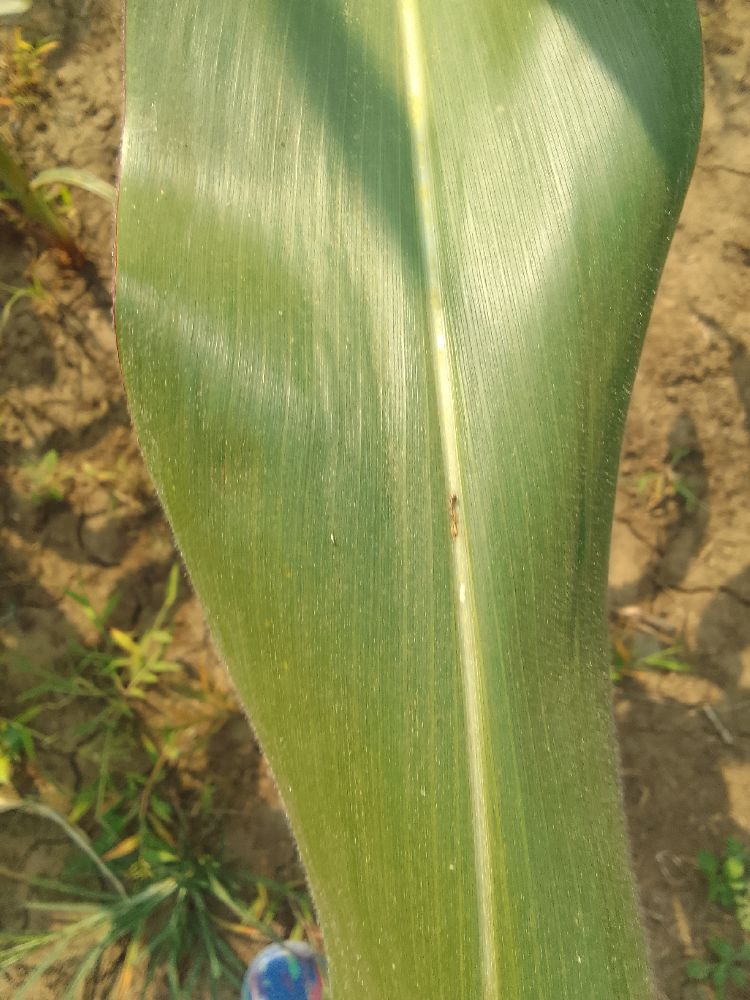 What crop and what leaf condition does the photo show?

maize, healthy
